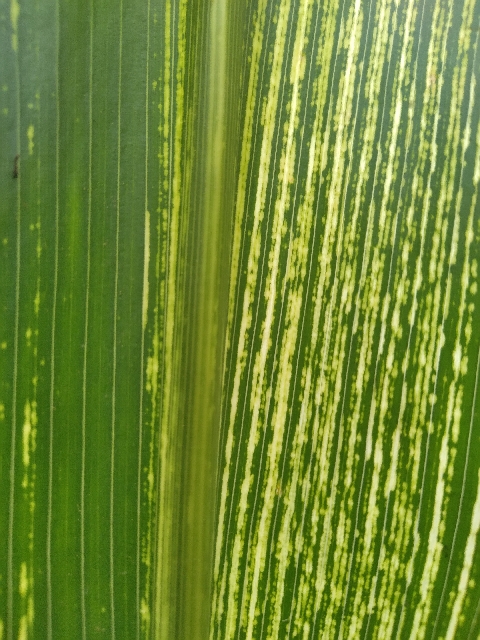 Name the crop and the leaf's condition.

maize, maize streak virus
